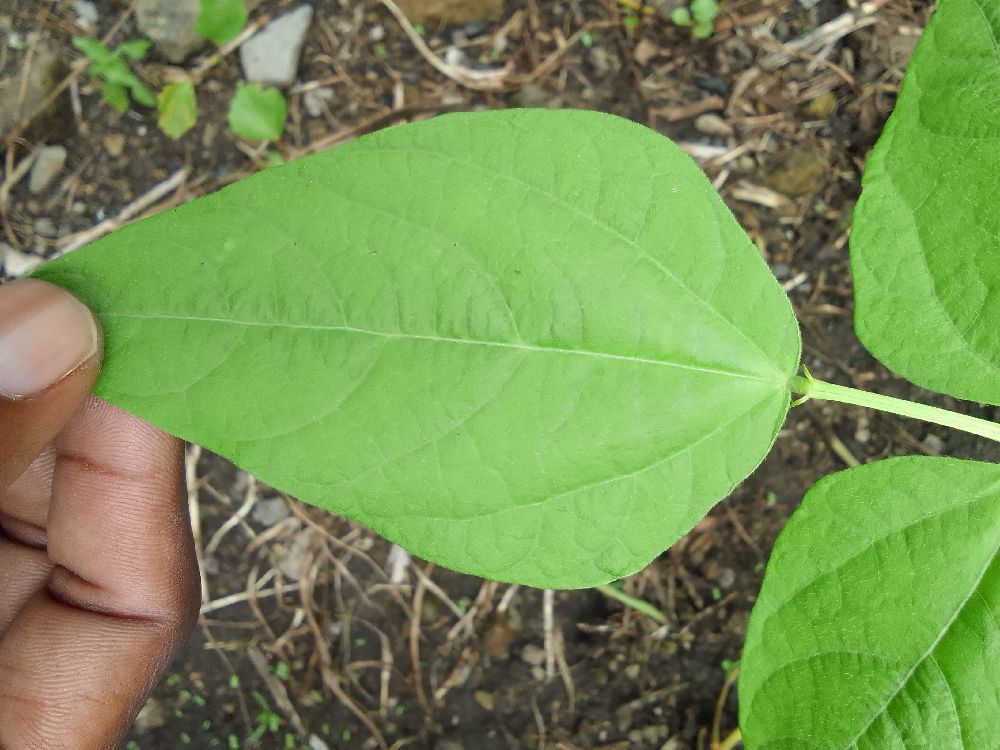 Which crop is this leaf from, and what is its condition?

common bean, healthy
